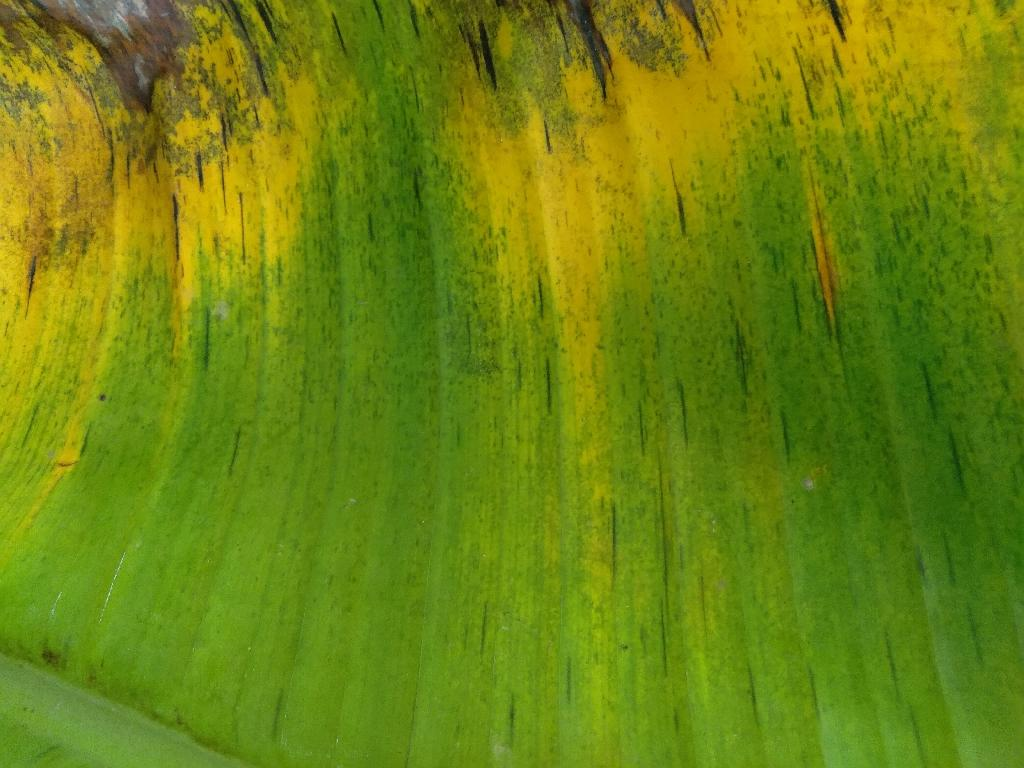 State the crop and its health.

banana, black sigatoka
